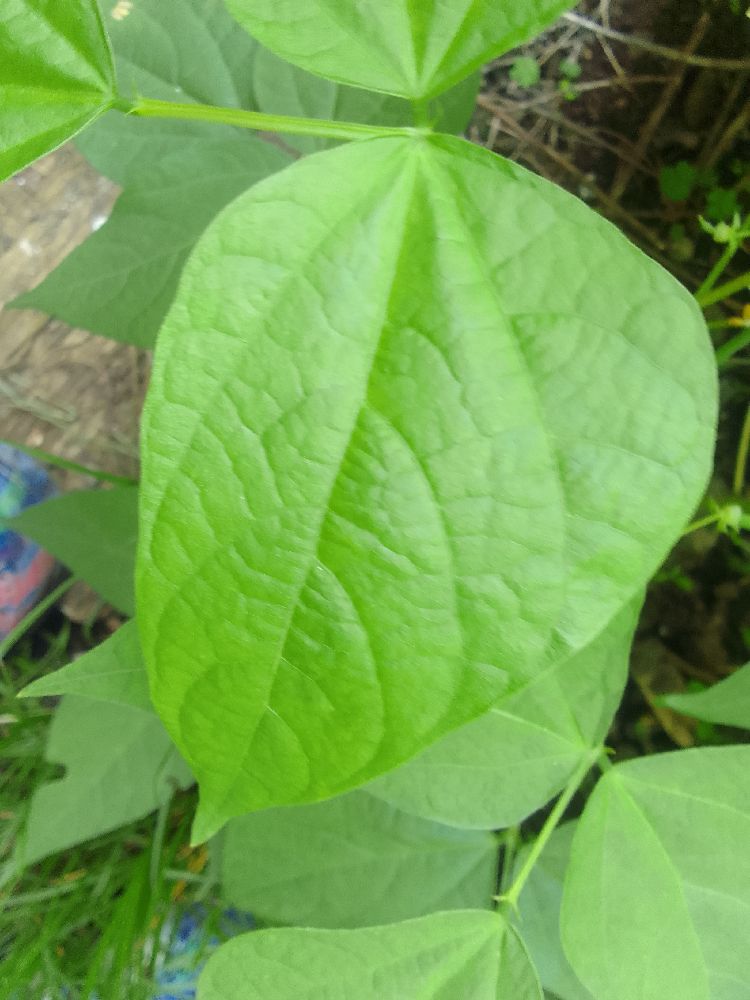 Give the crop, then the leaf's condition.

common bean, healthy
